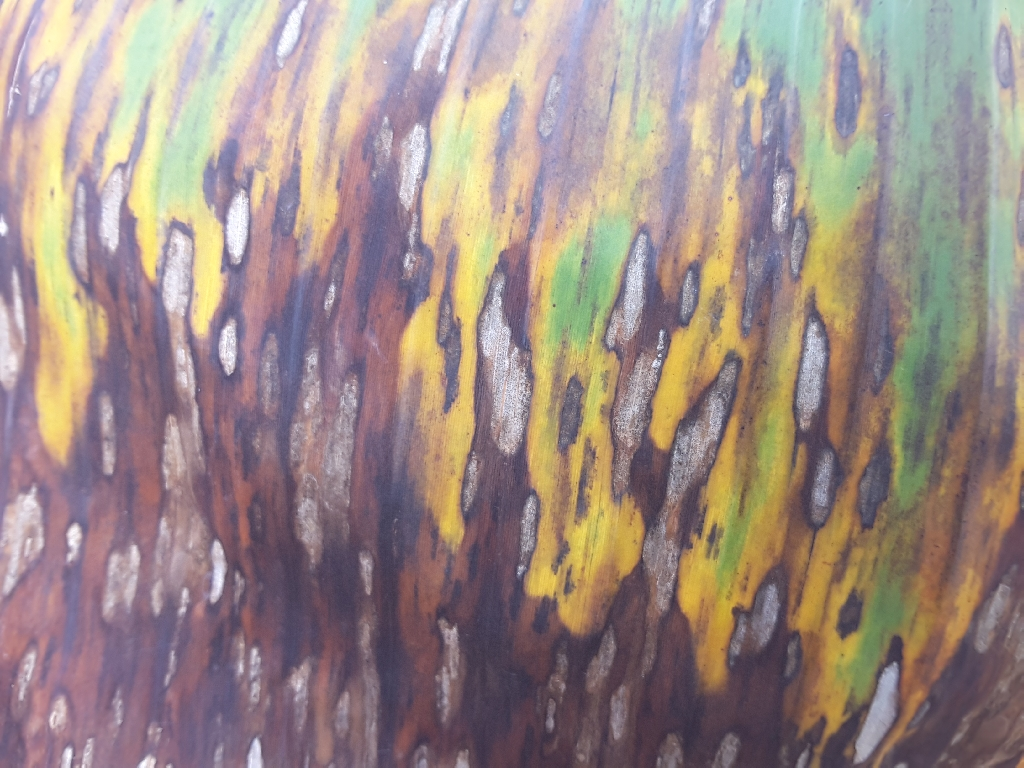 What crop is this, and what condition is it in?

banana, black sigatoka
